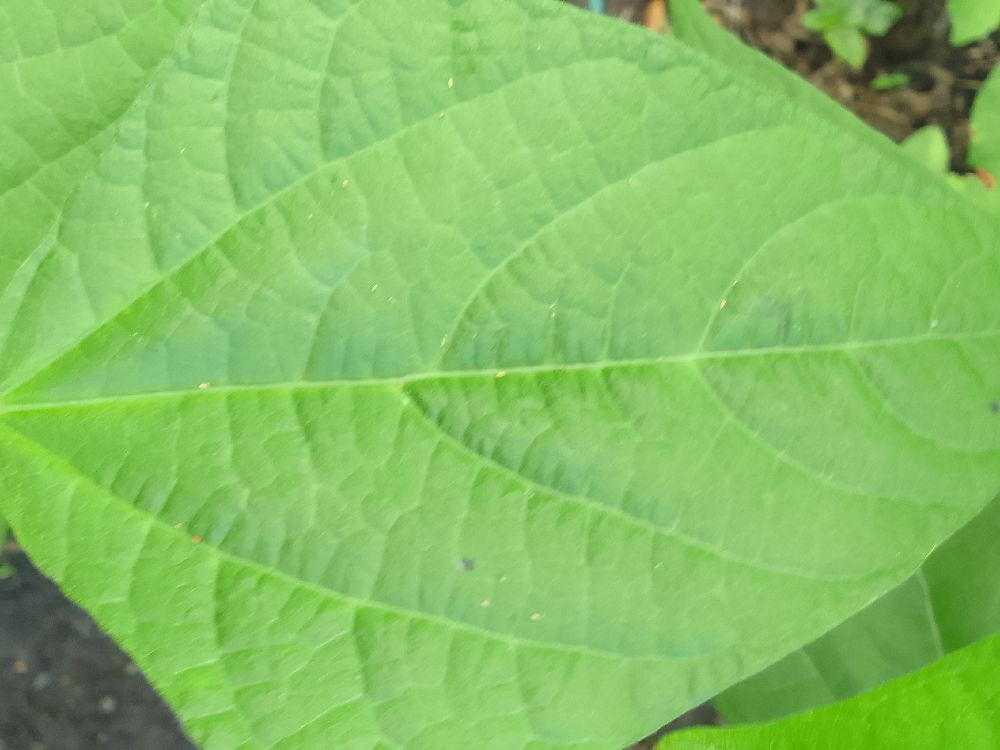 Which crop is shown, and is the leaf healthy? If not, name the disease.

common bean, healthy
